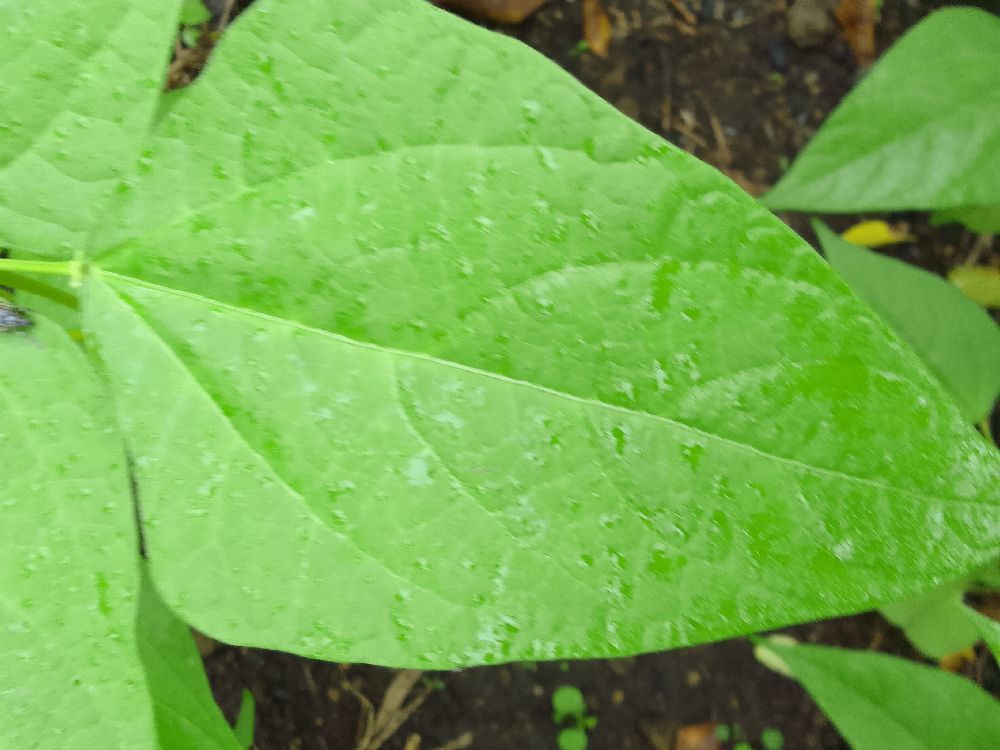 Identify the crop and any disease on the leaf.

common bean, healthy
